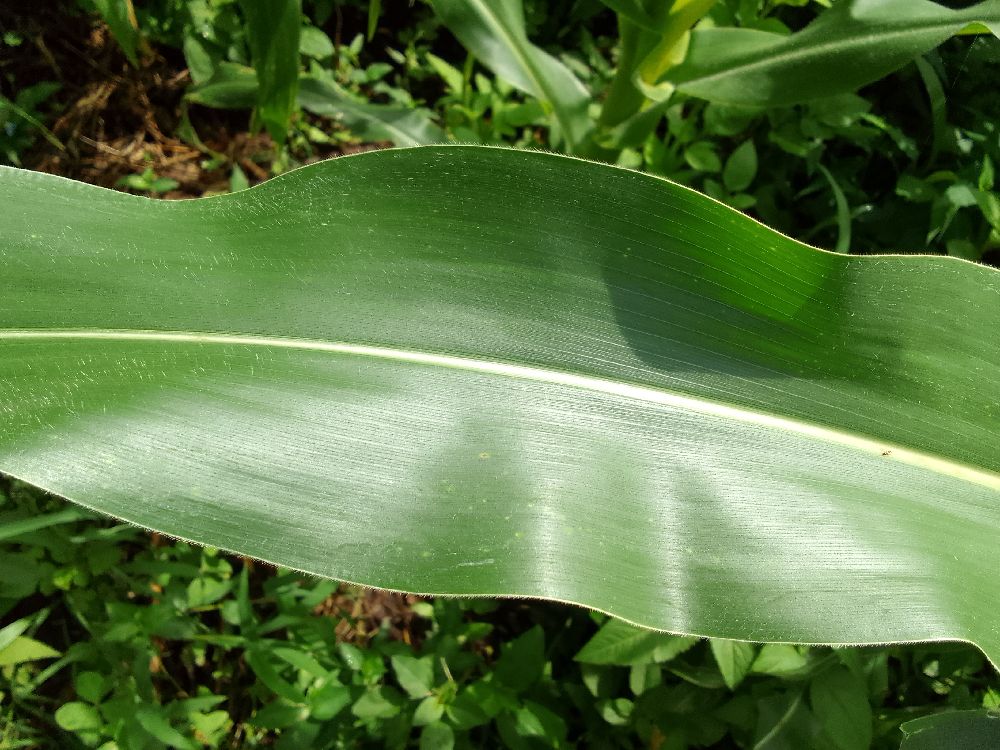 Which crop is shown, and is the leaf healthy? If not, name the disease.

maize, healthy
